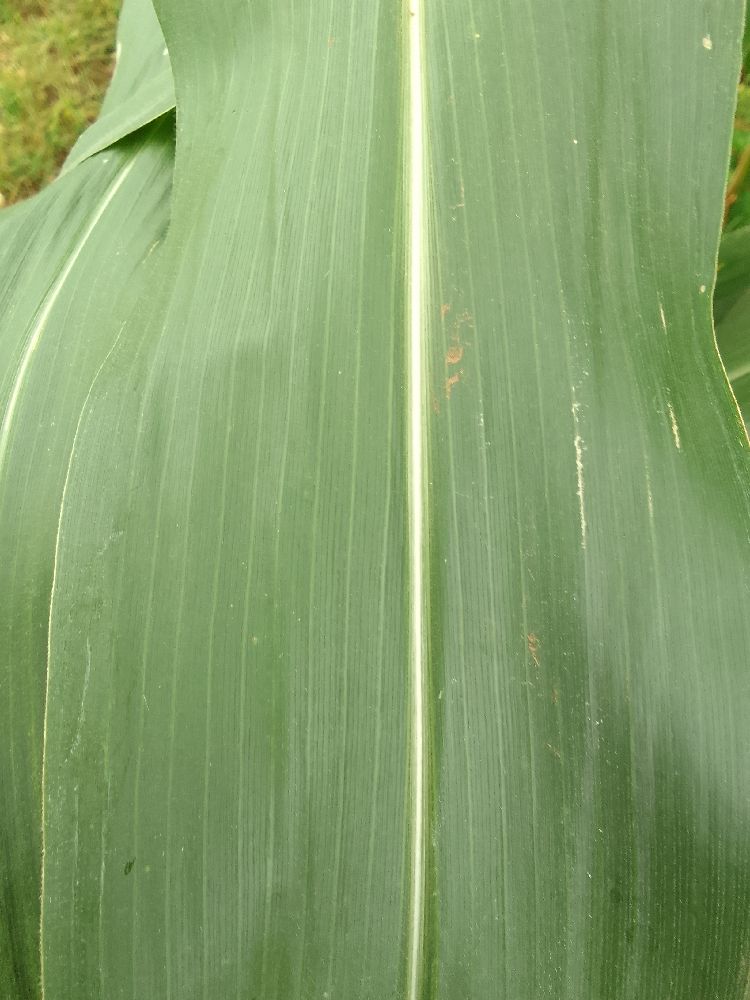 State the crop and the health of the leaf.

maize, healthy
